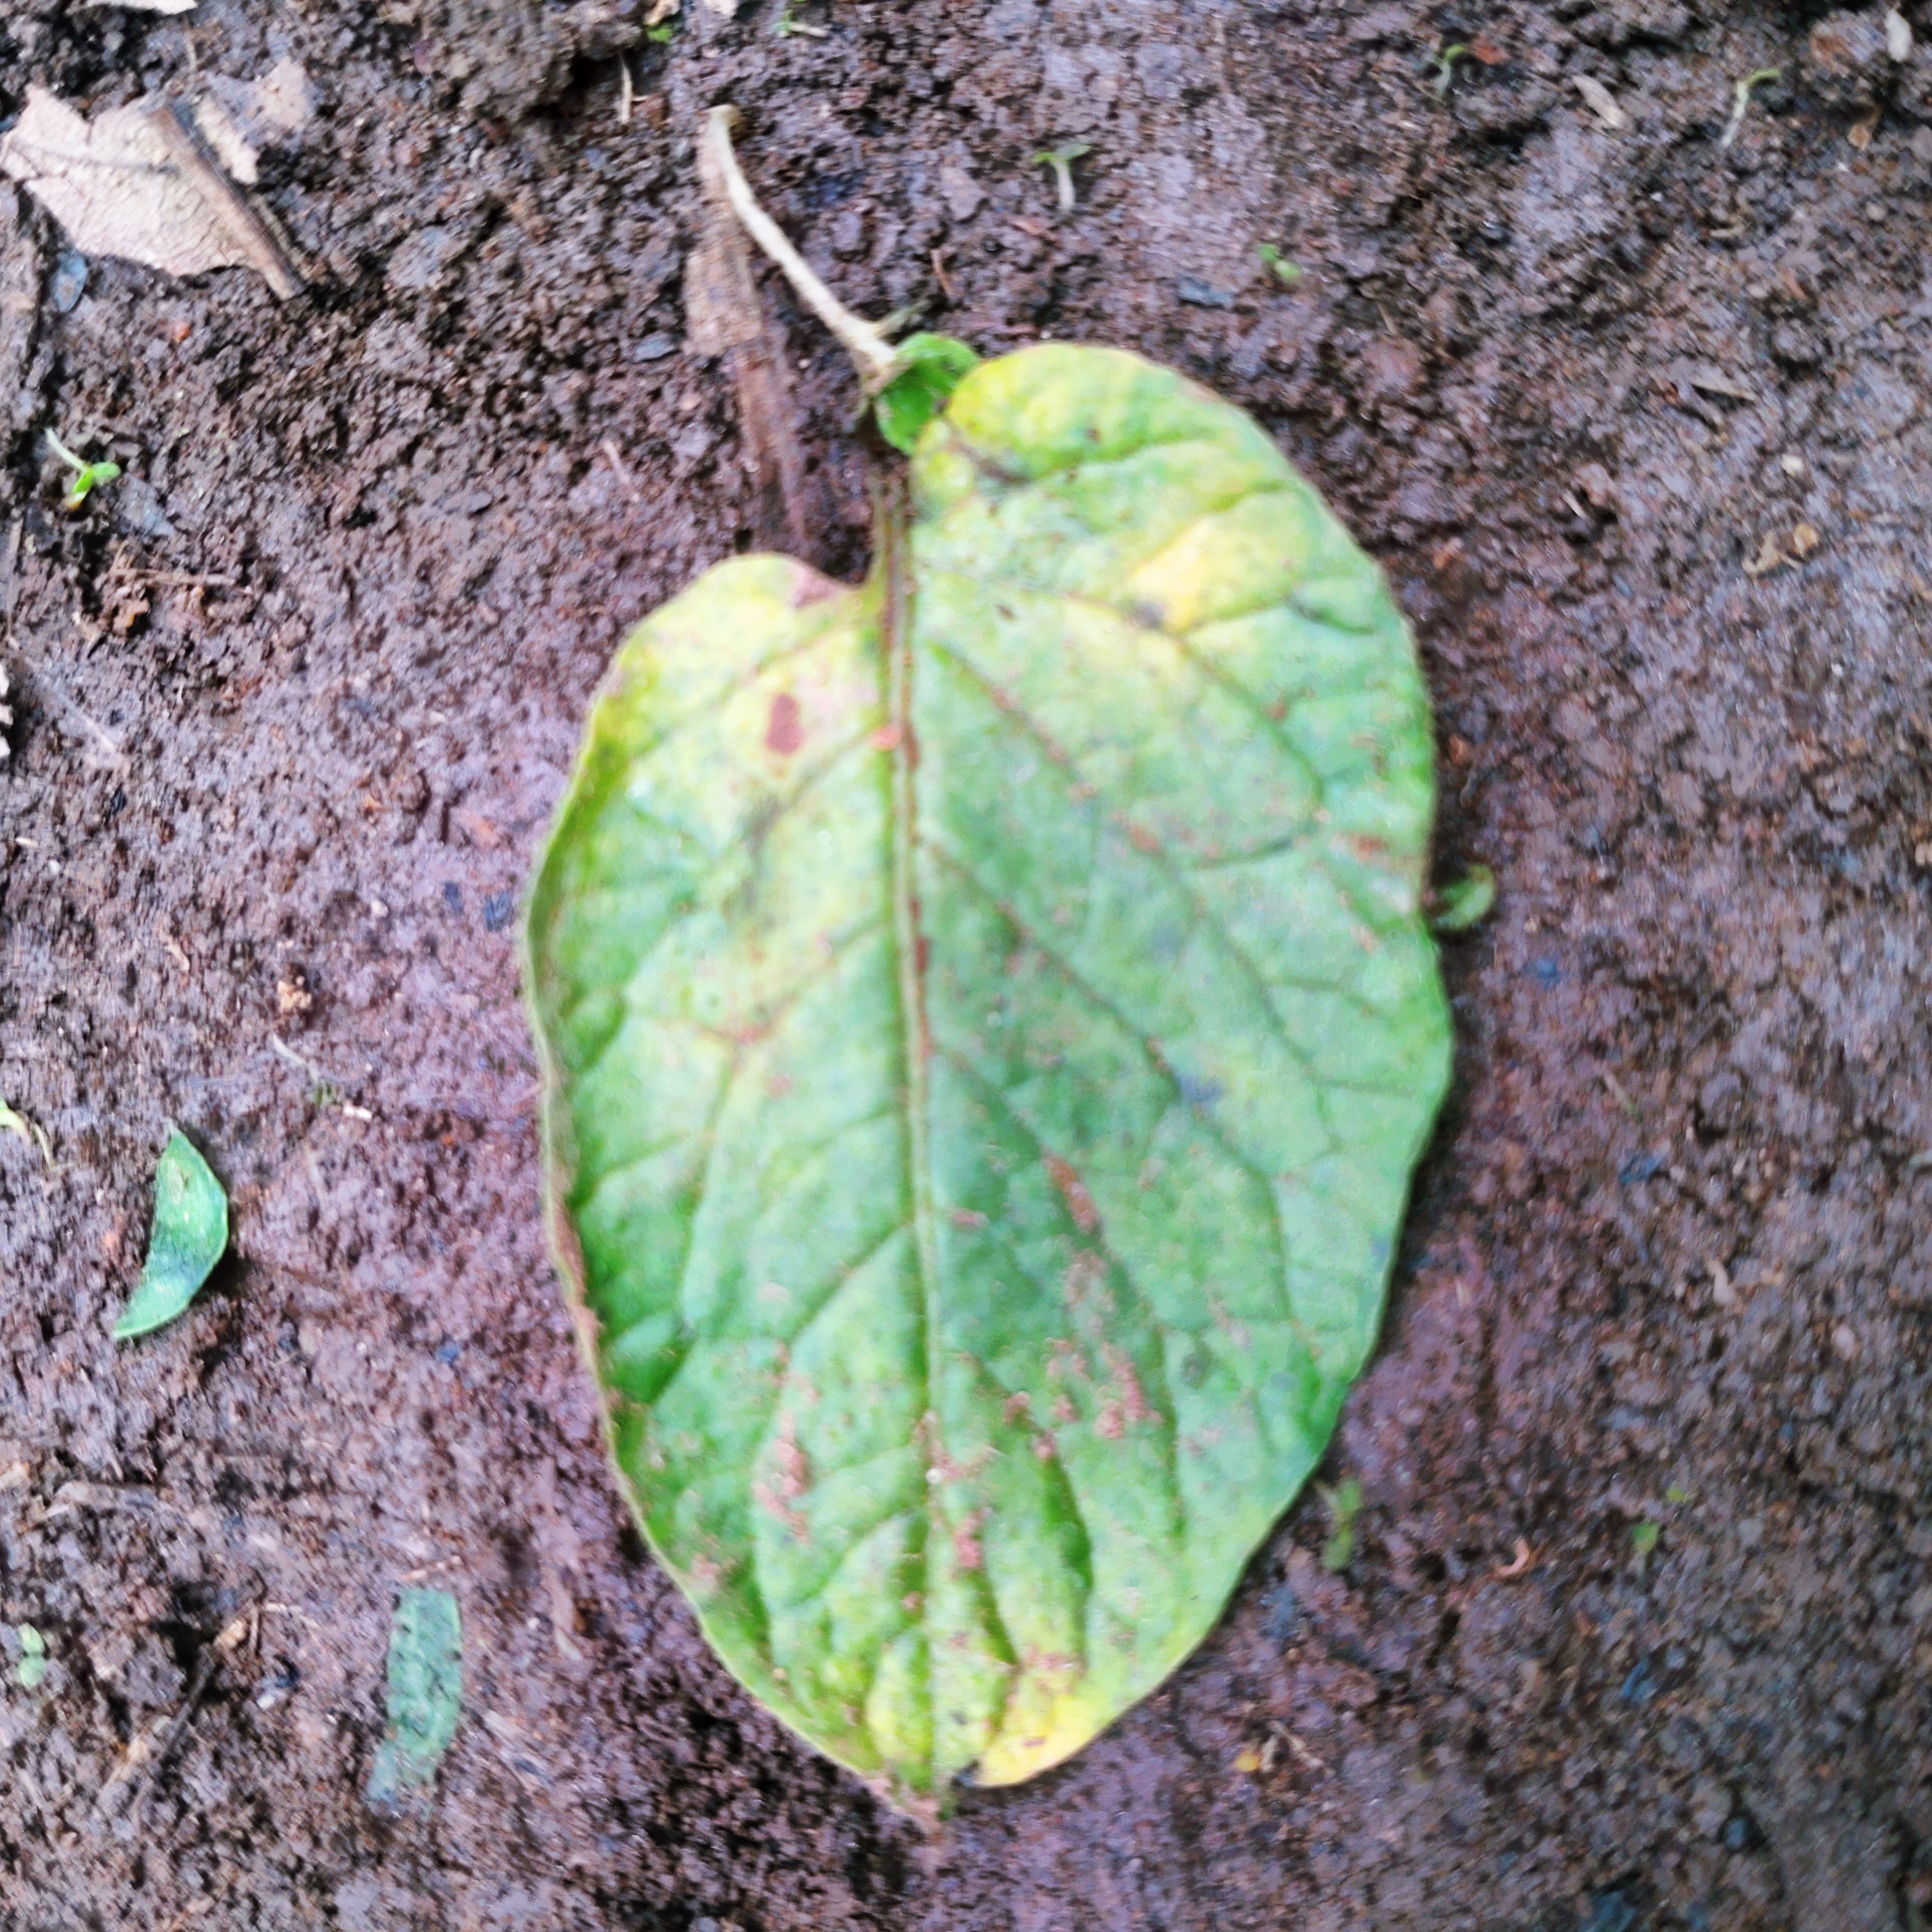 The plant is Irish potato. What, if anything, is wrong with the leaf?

late blight
